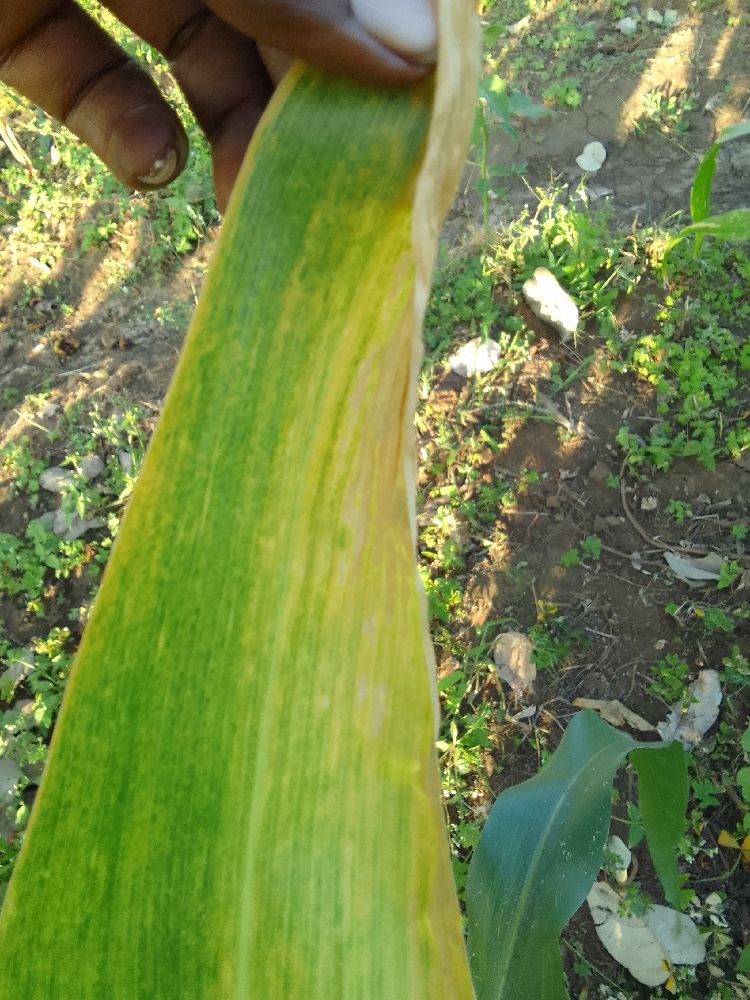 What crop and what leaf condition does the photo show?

maize, maize lethal necrosis
